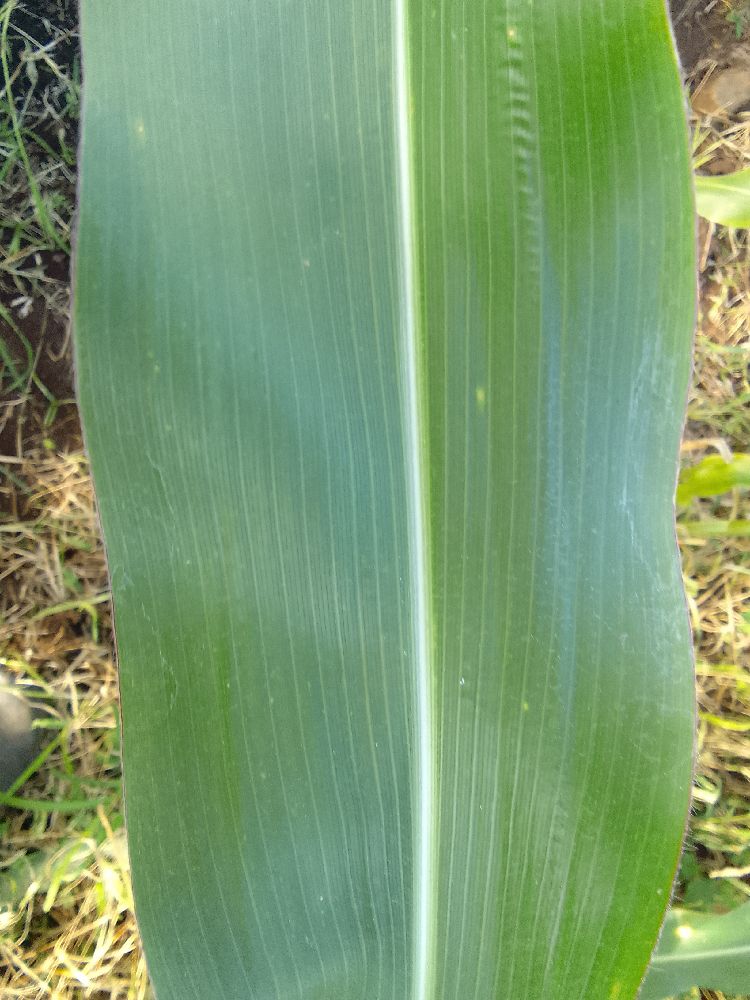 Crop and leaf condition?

maize, healthy
